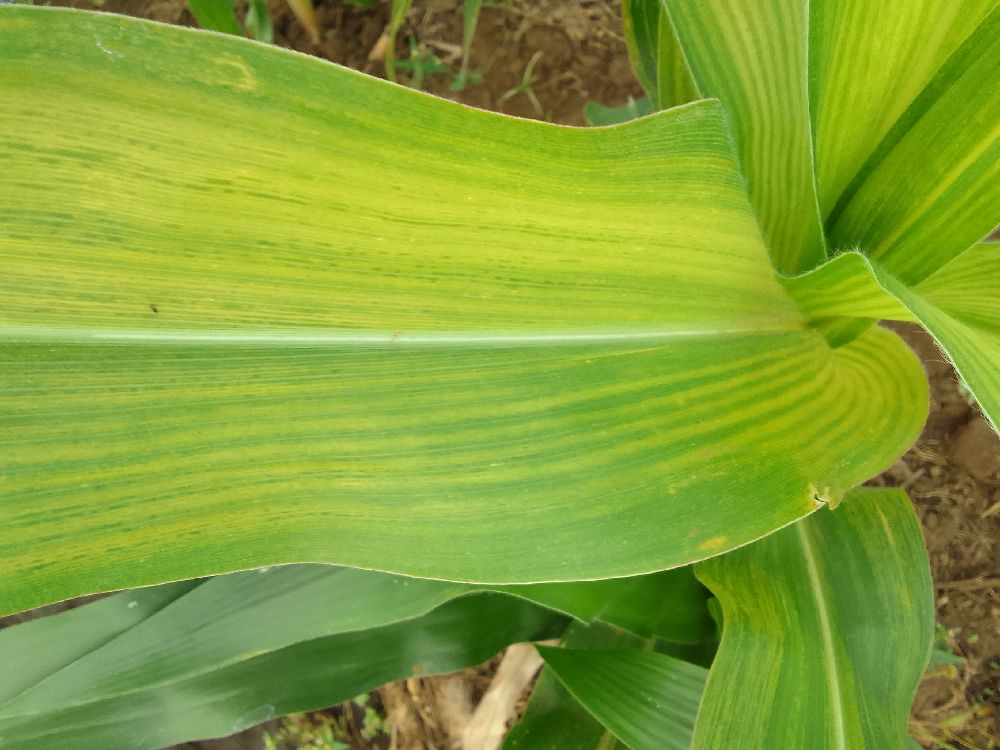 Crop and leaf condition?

maize, maize lethal necrosis
